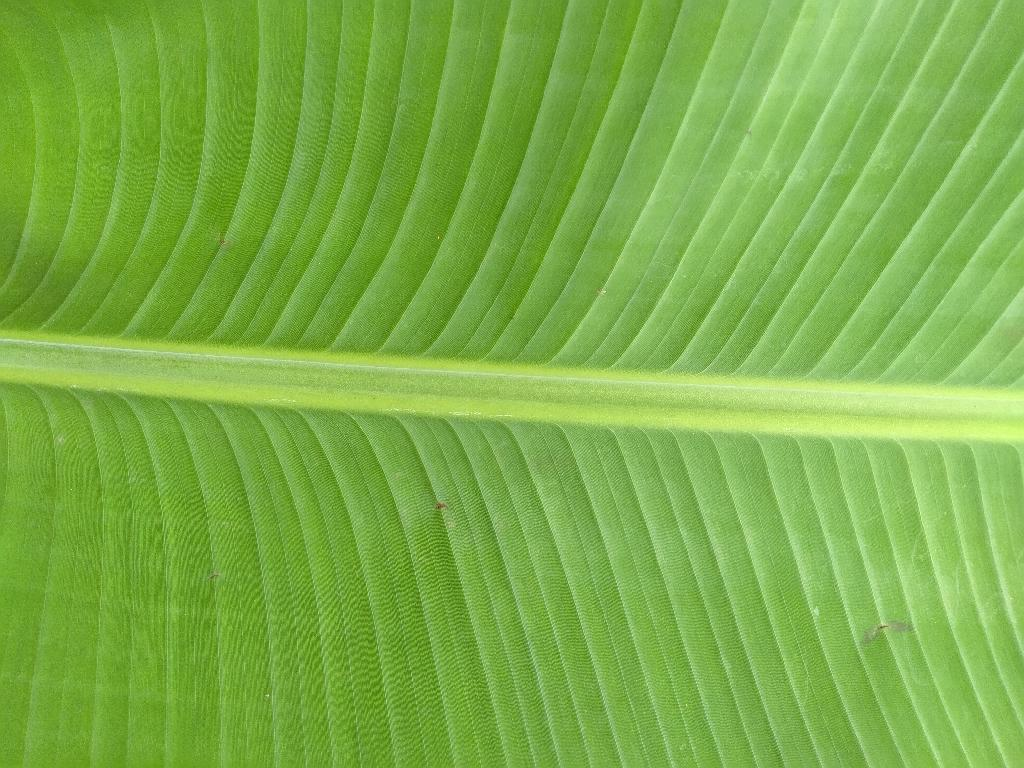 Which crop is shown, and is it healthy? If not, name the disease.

banana, healthy
